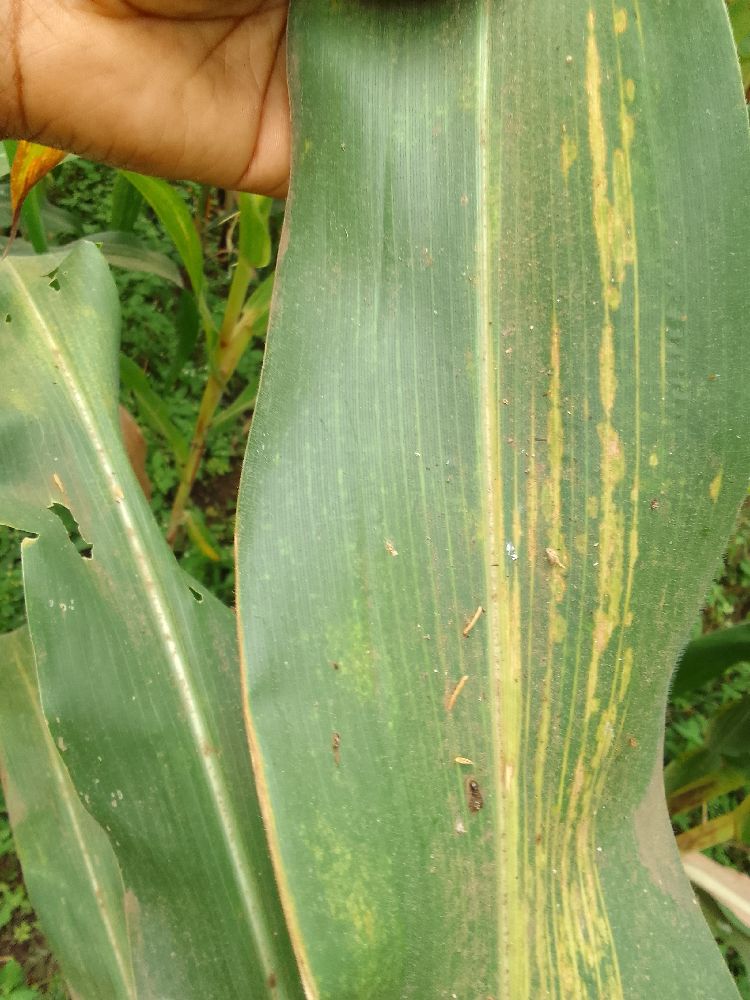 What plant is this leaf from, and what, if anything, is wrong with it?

maize, maize lethal necrosis
